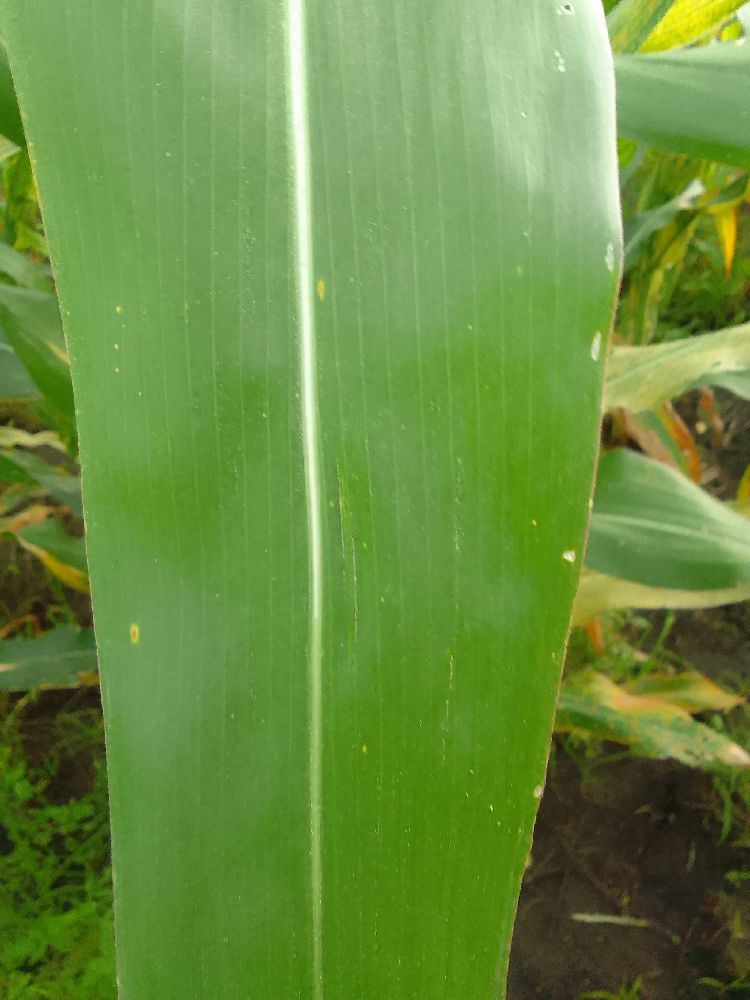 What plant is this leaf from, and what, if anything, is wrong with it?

maize, healthy
